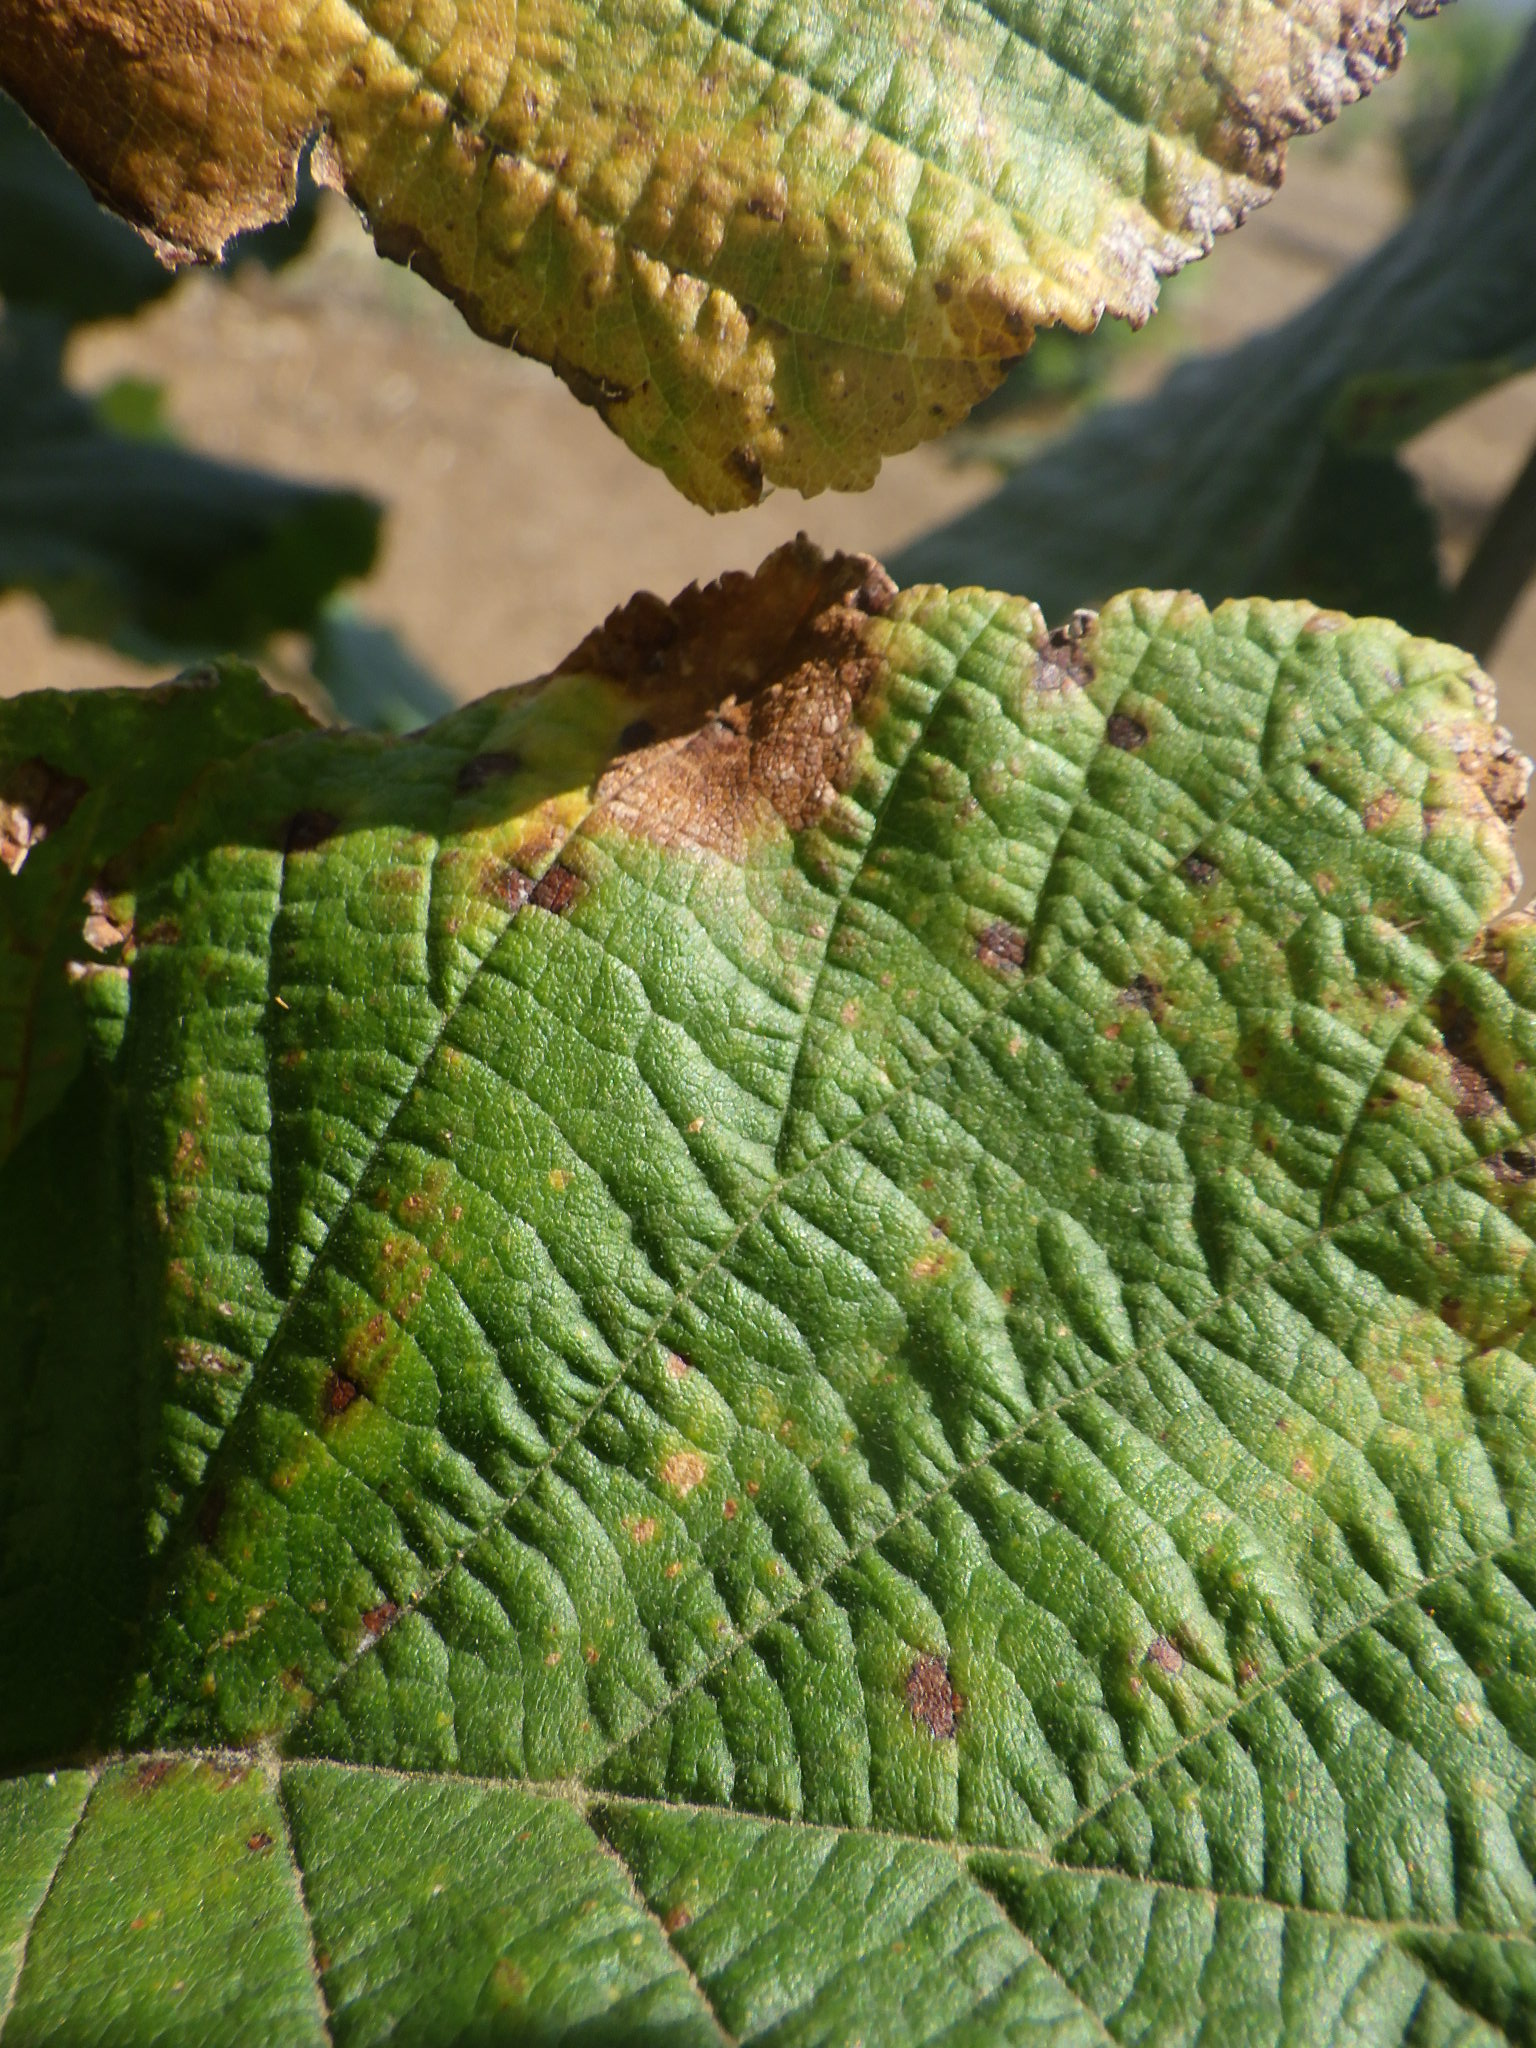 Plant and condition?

hazel, bacterial spot, sunburn
